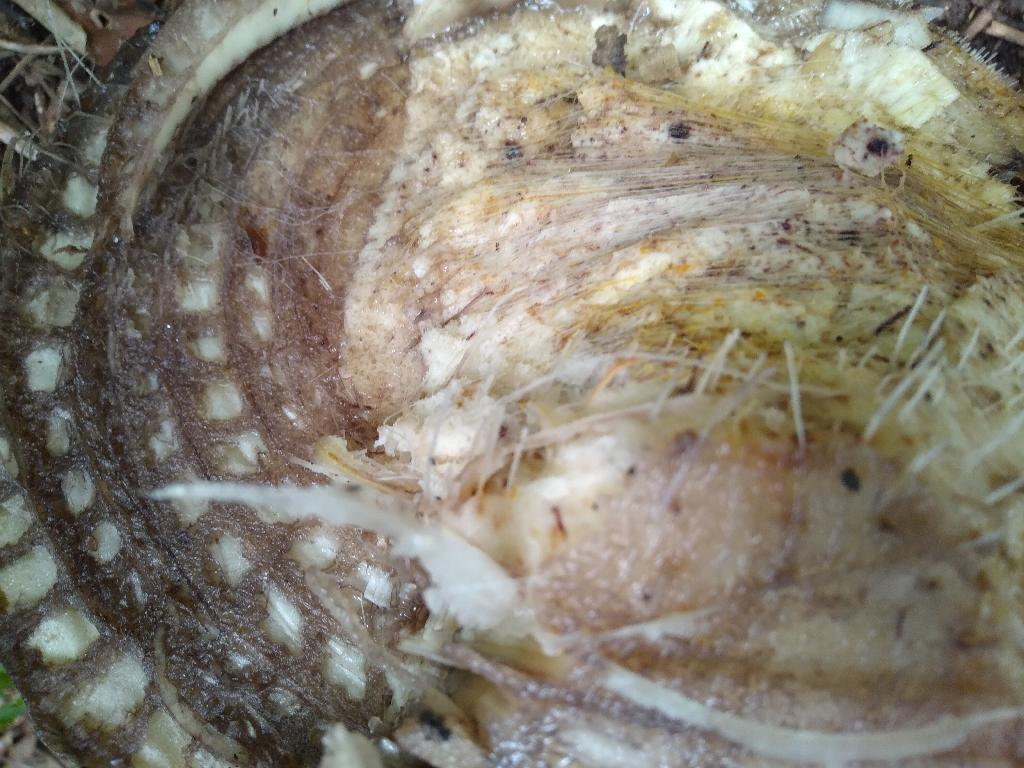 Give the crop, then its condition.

banana, fusarium wilt race 1
